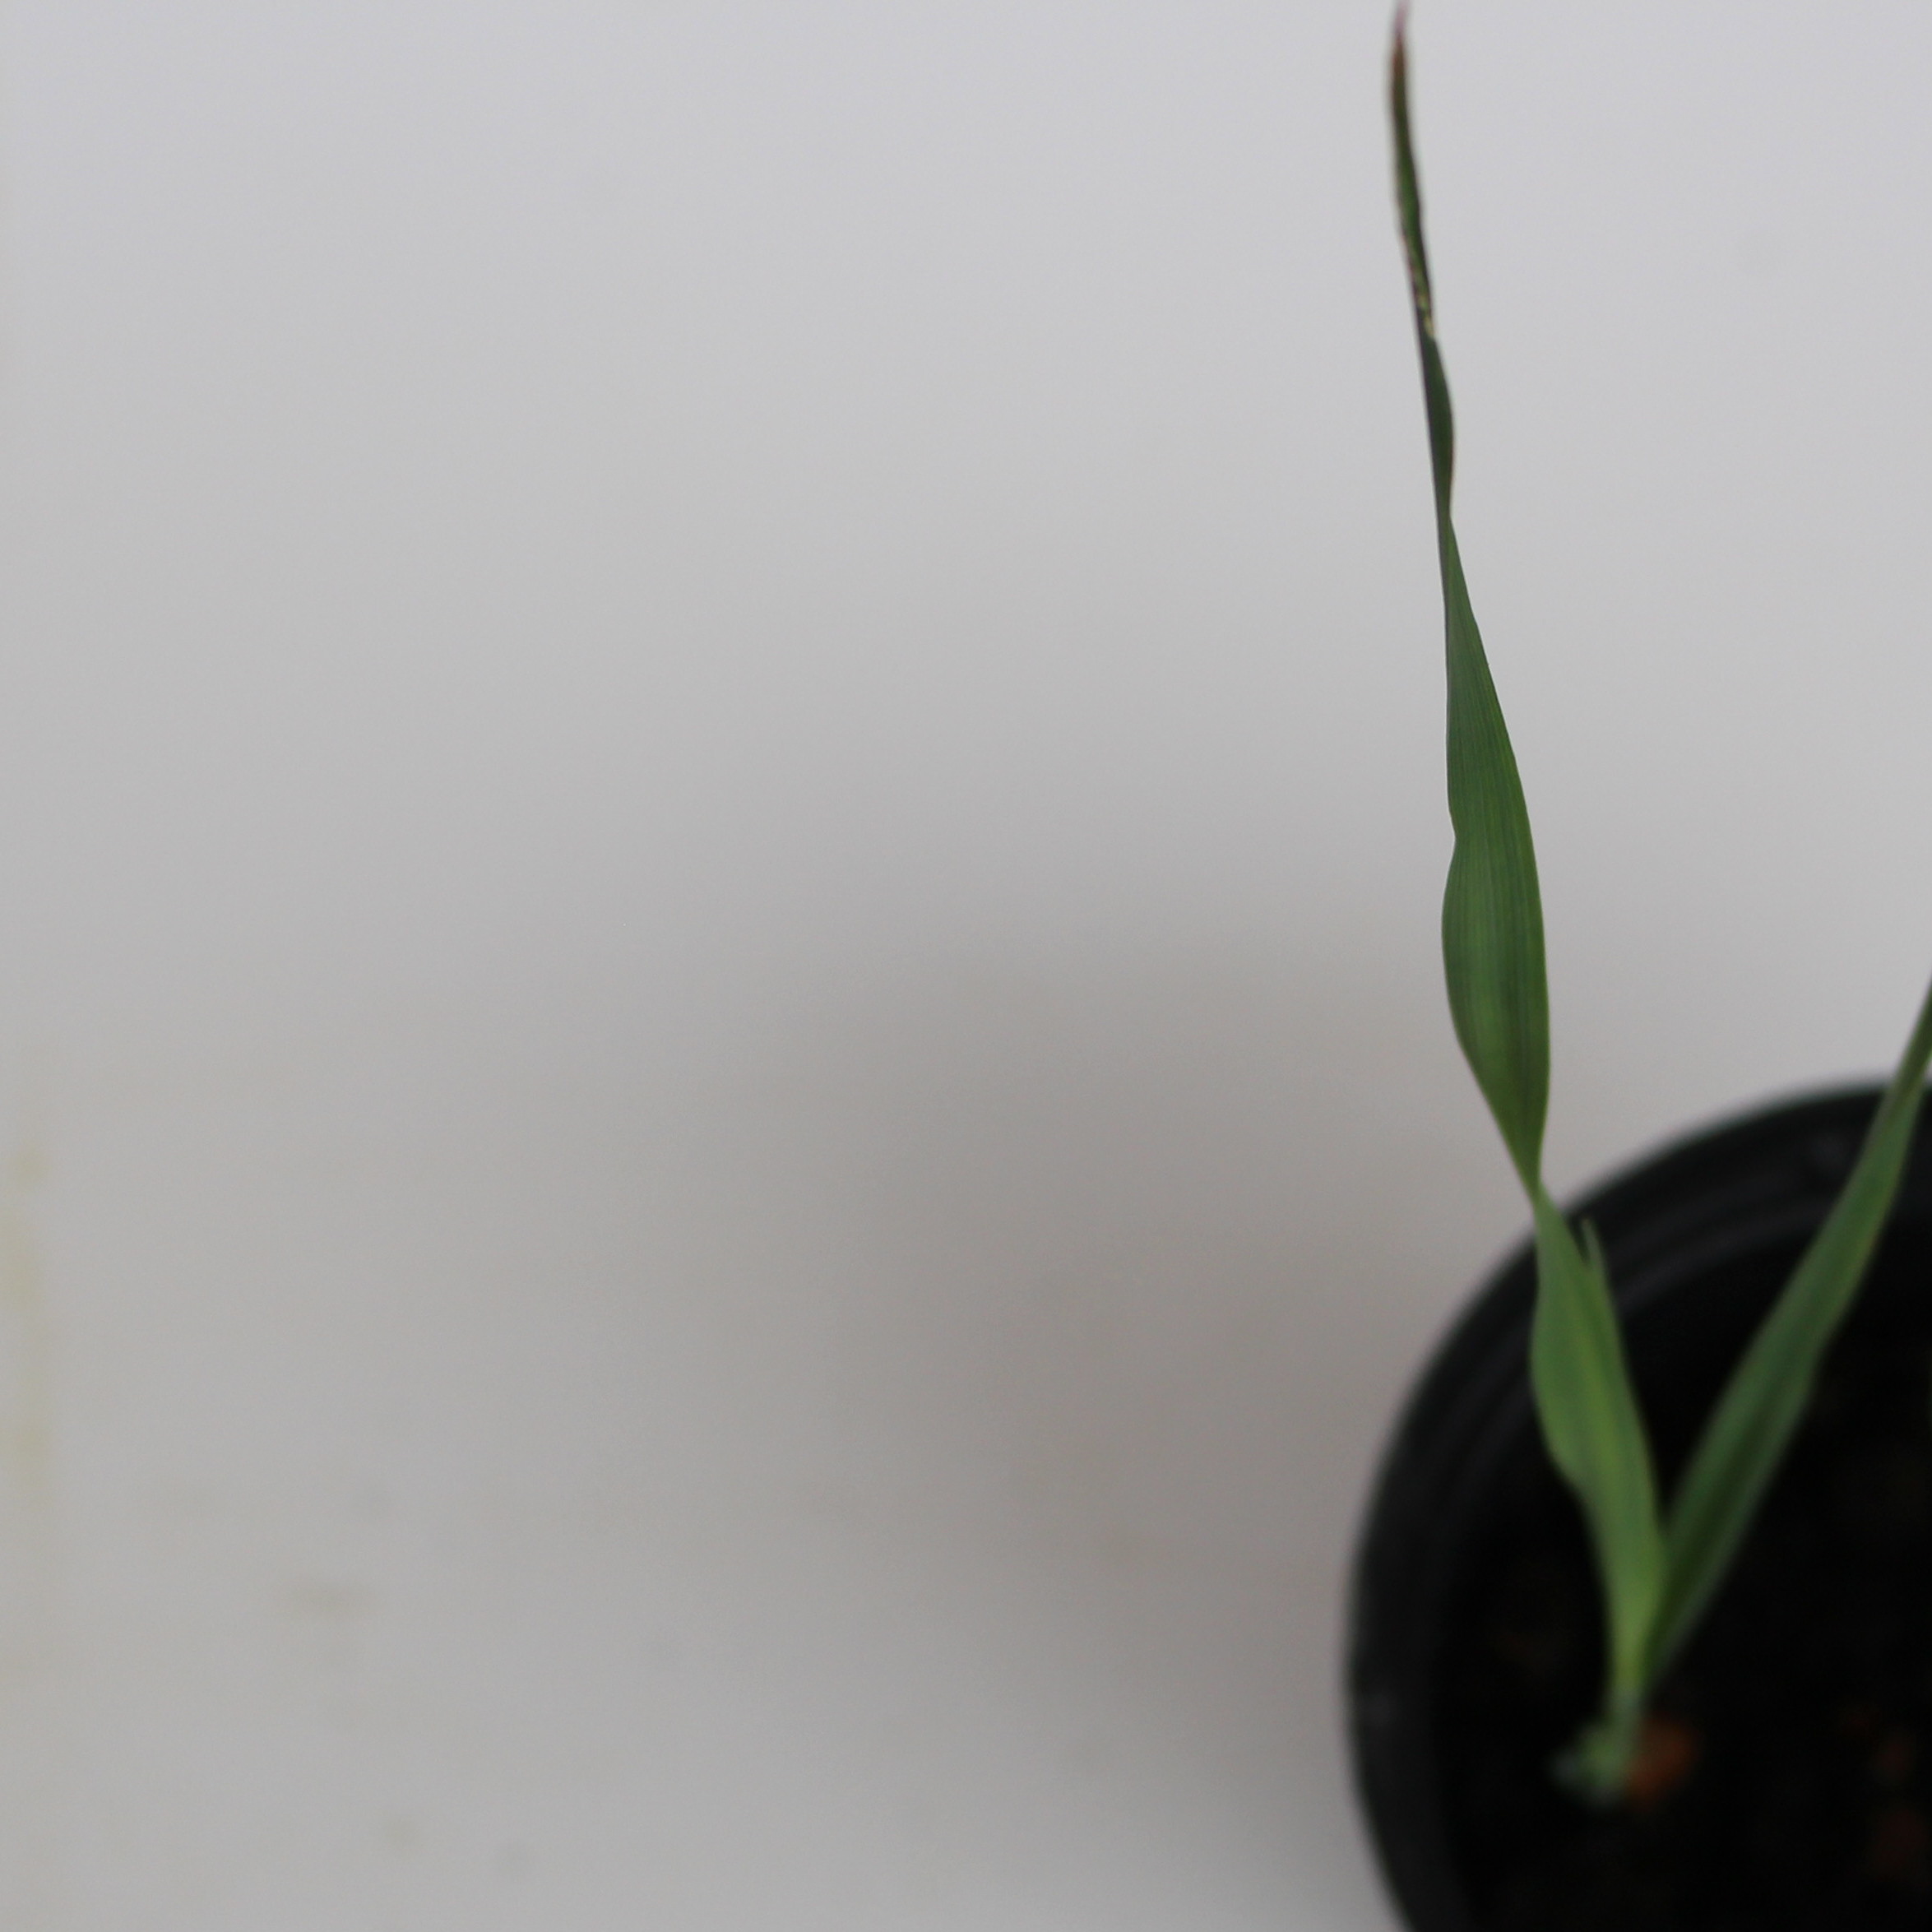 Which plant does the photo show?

Avena sterilis
